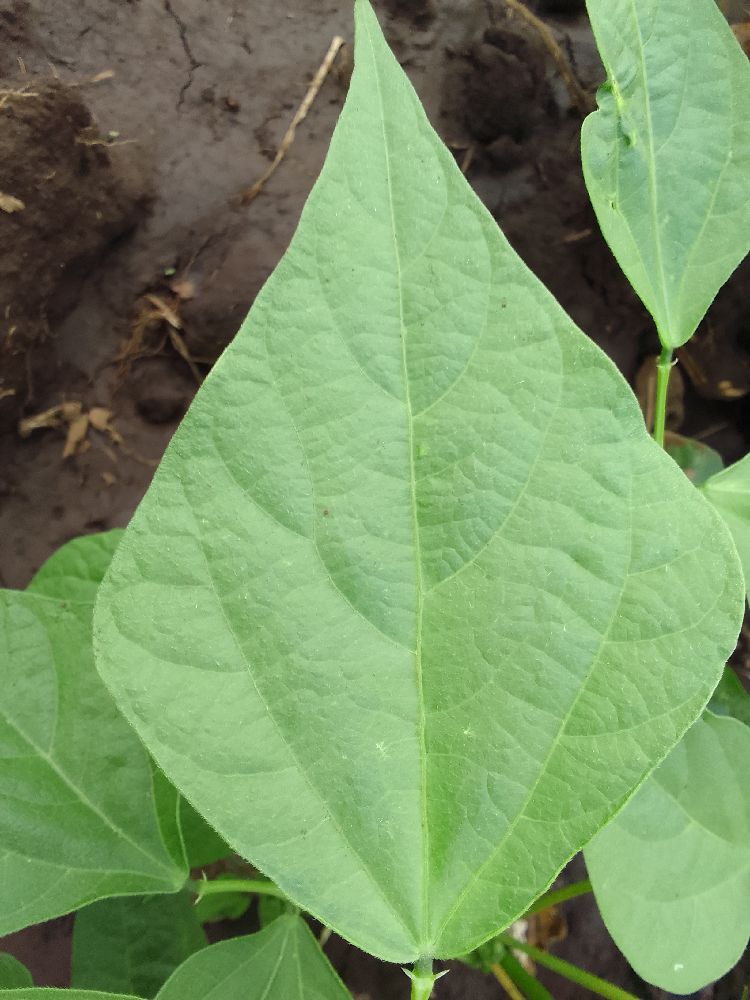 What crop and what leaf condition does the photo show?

common bean, healthy
